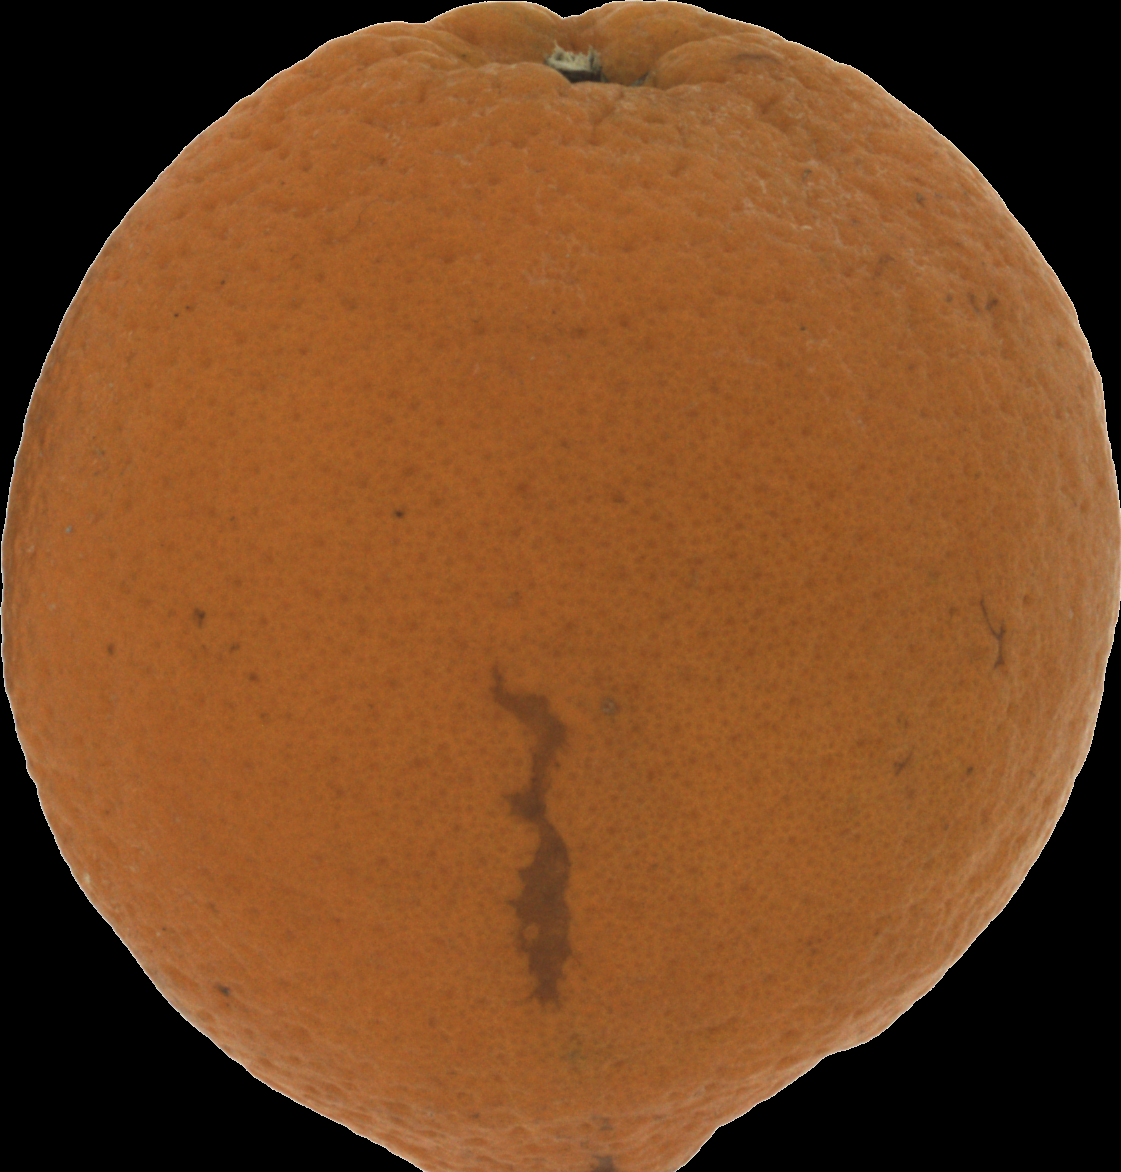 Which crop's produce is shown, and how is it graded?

orange, bad
